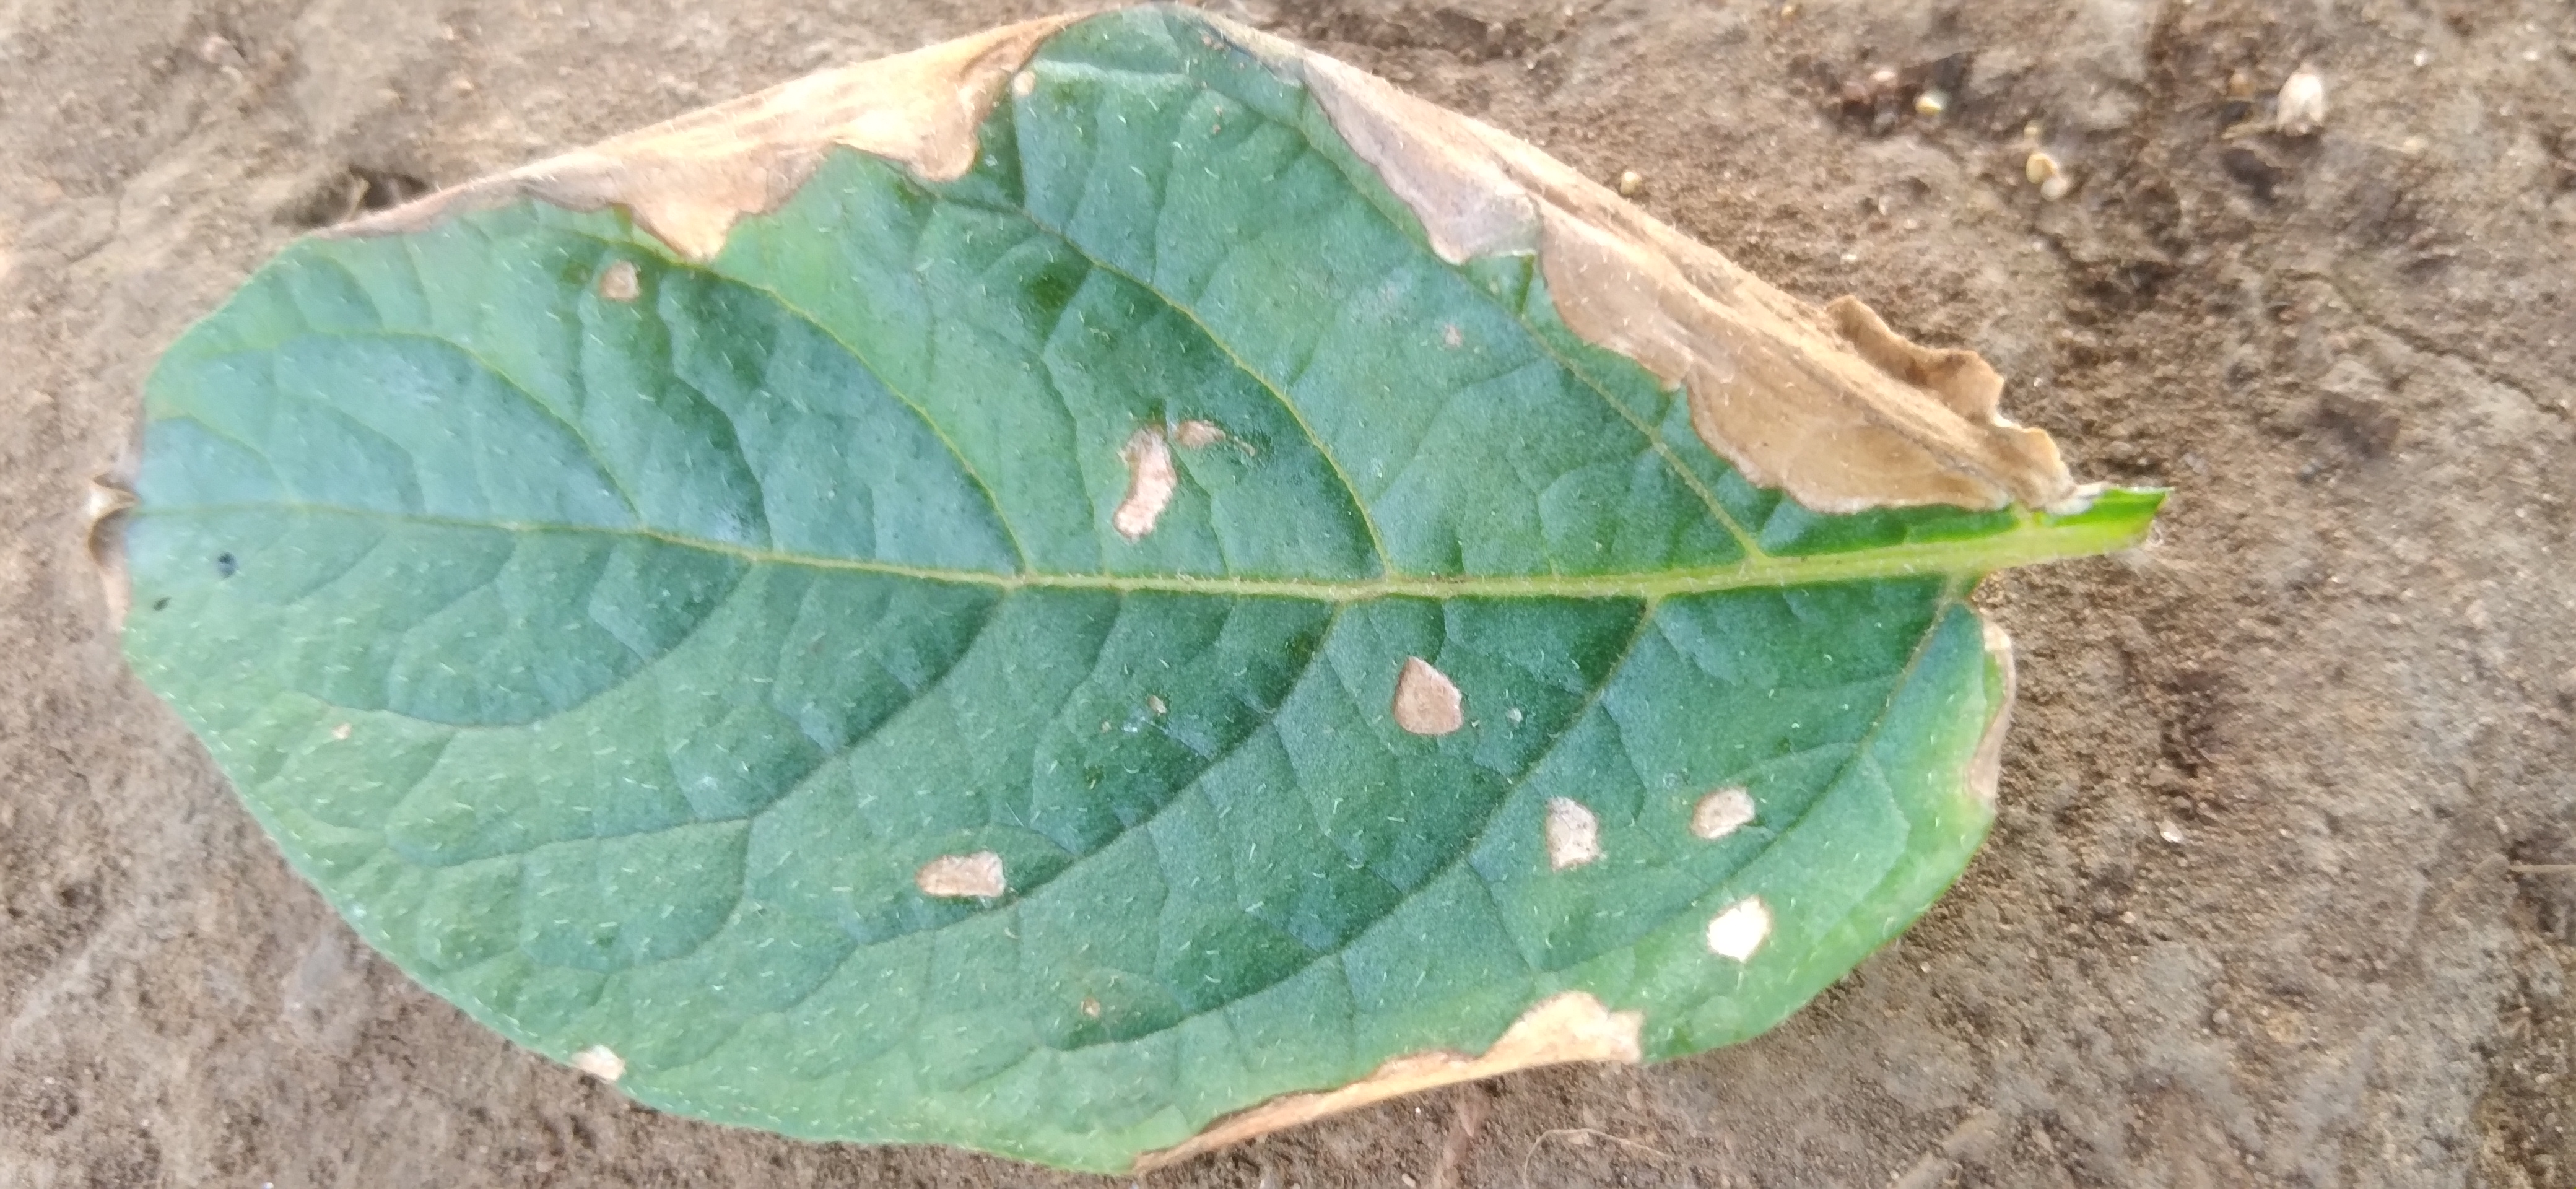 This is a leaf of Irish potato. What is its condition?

early blight
